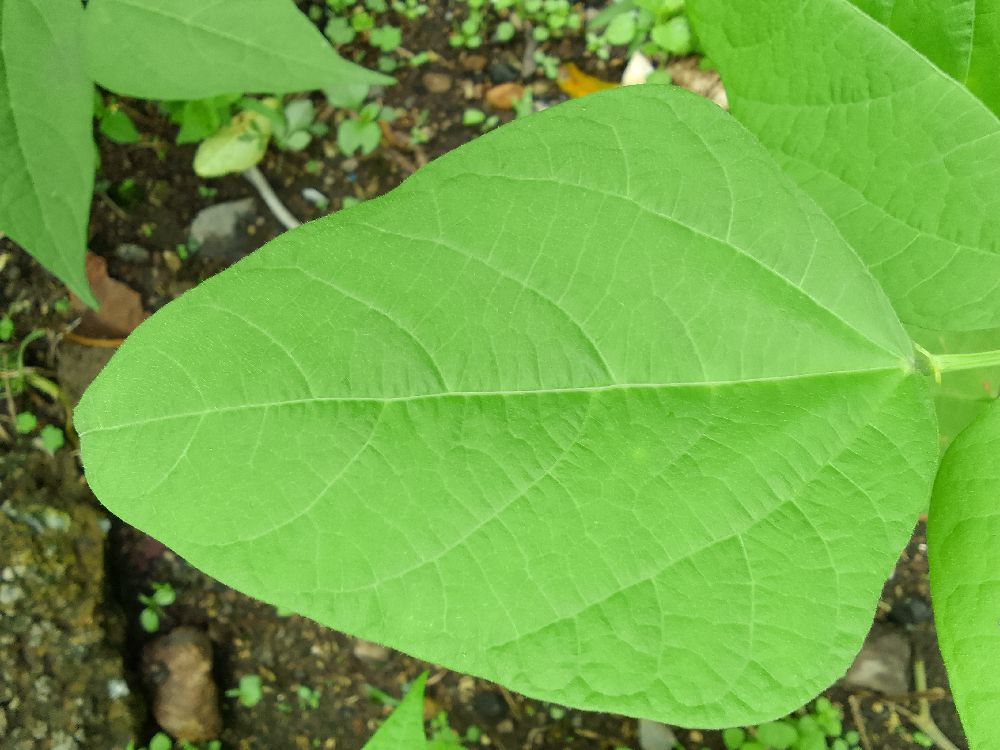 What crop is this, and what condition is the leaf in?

common bean, healthy
